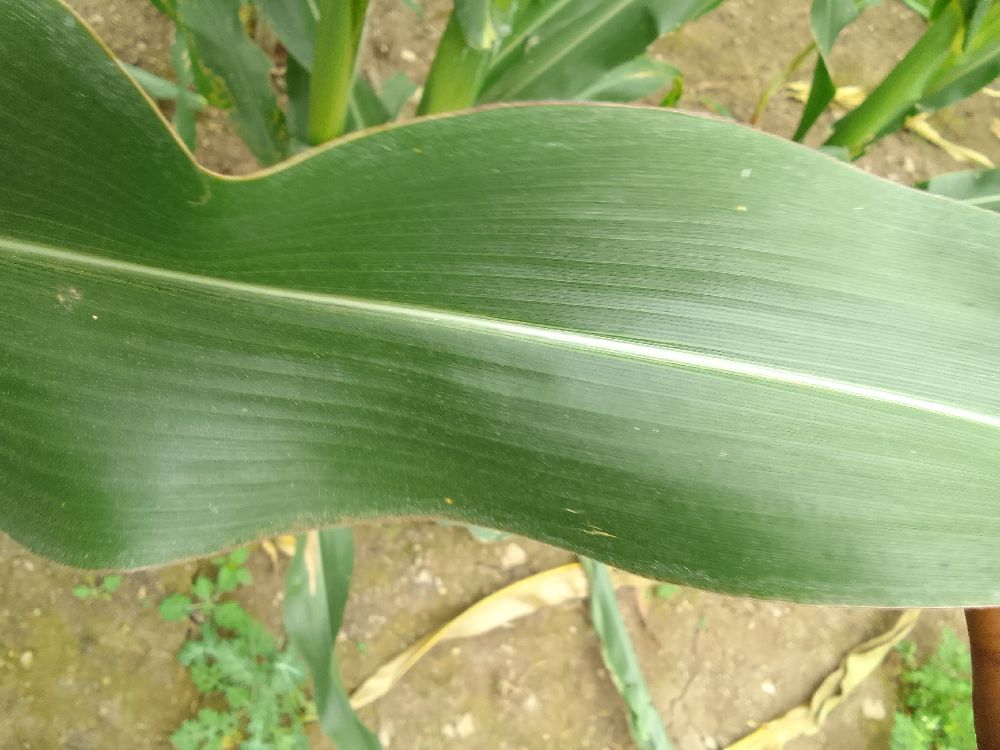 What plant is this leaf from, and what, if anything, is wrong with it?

maize, healthy
